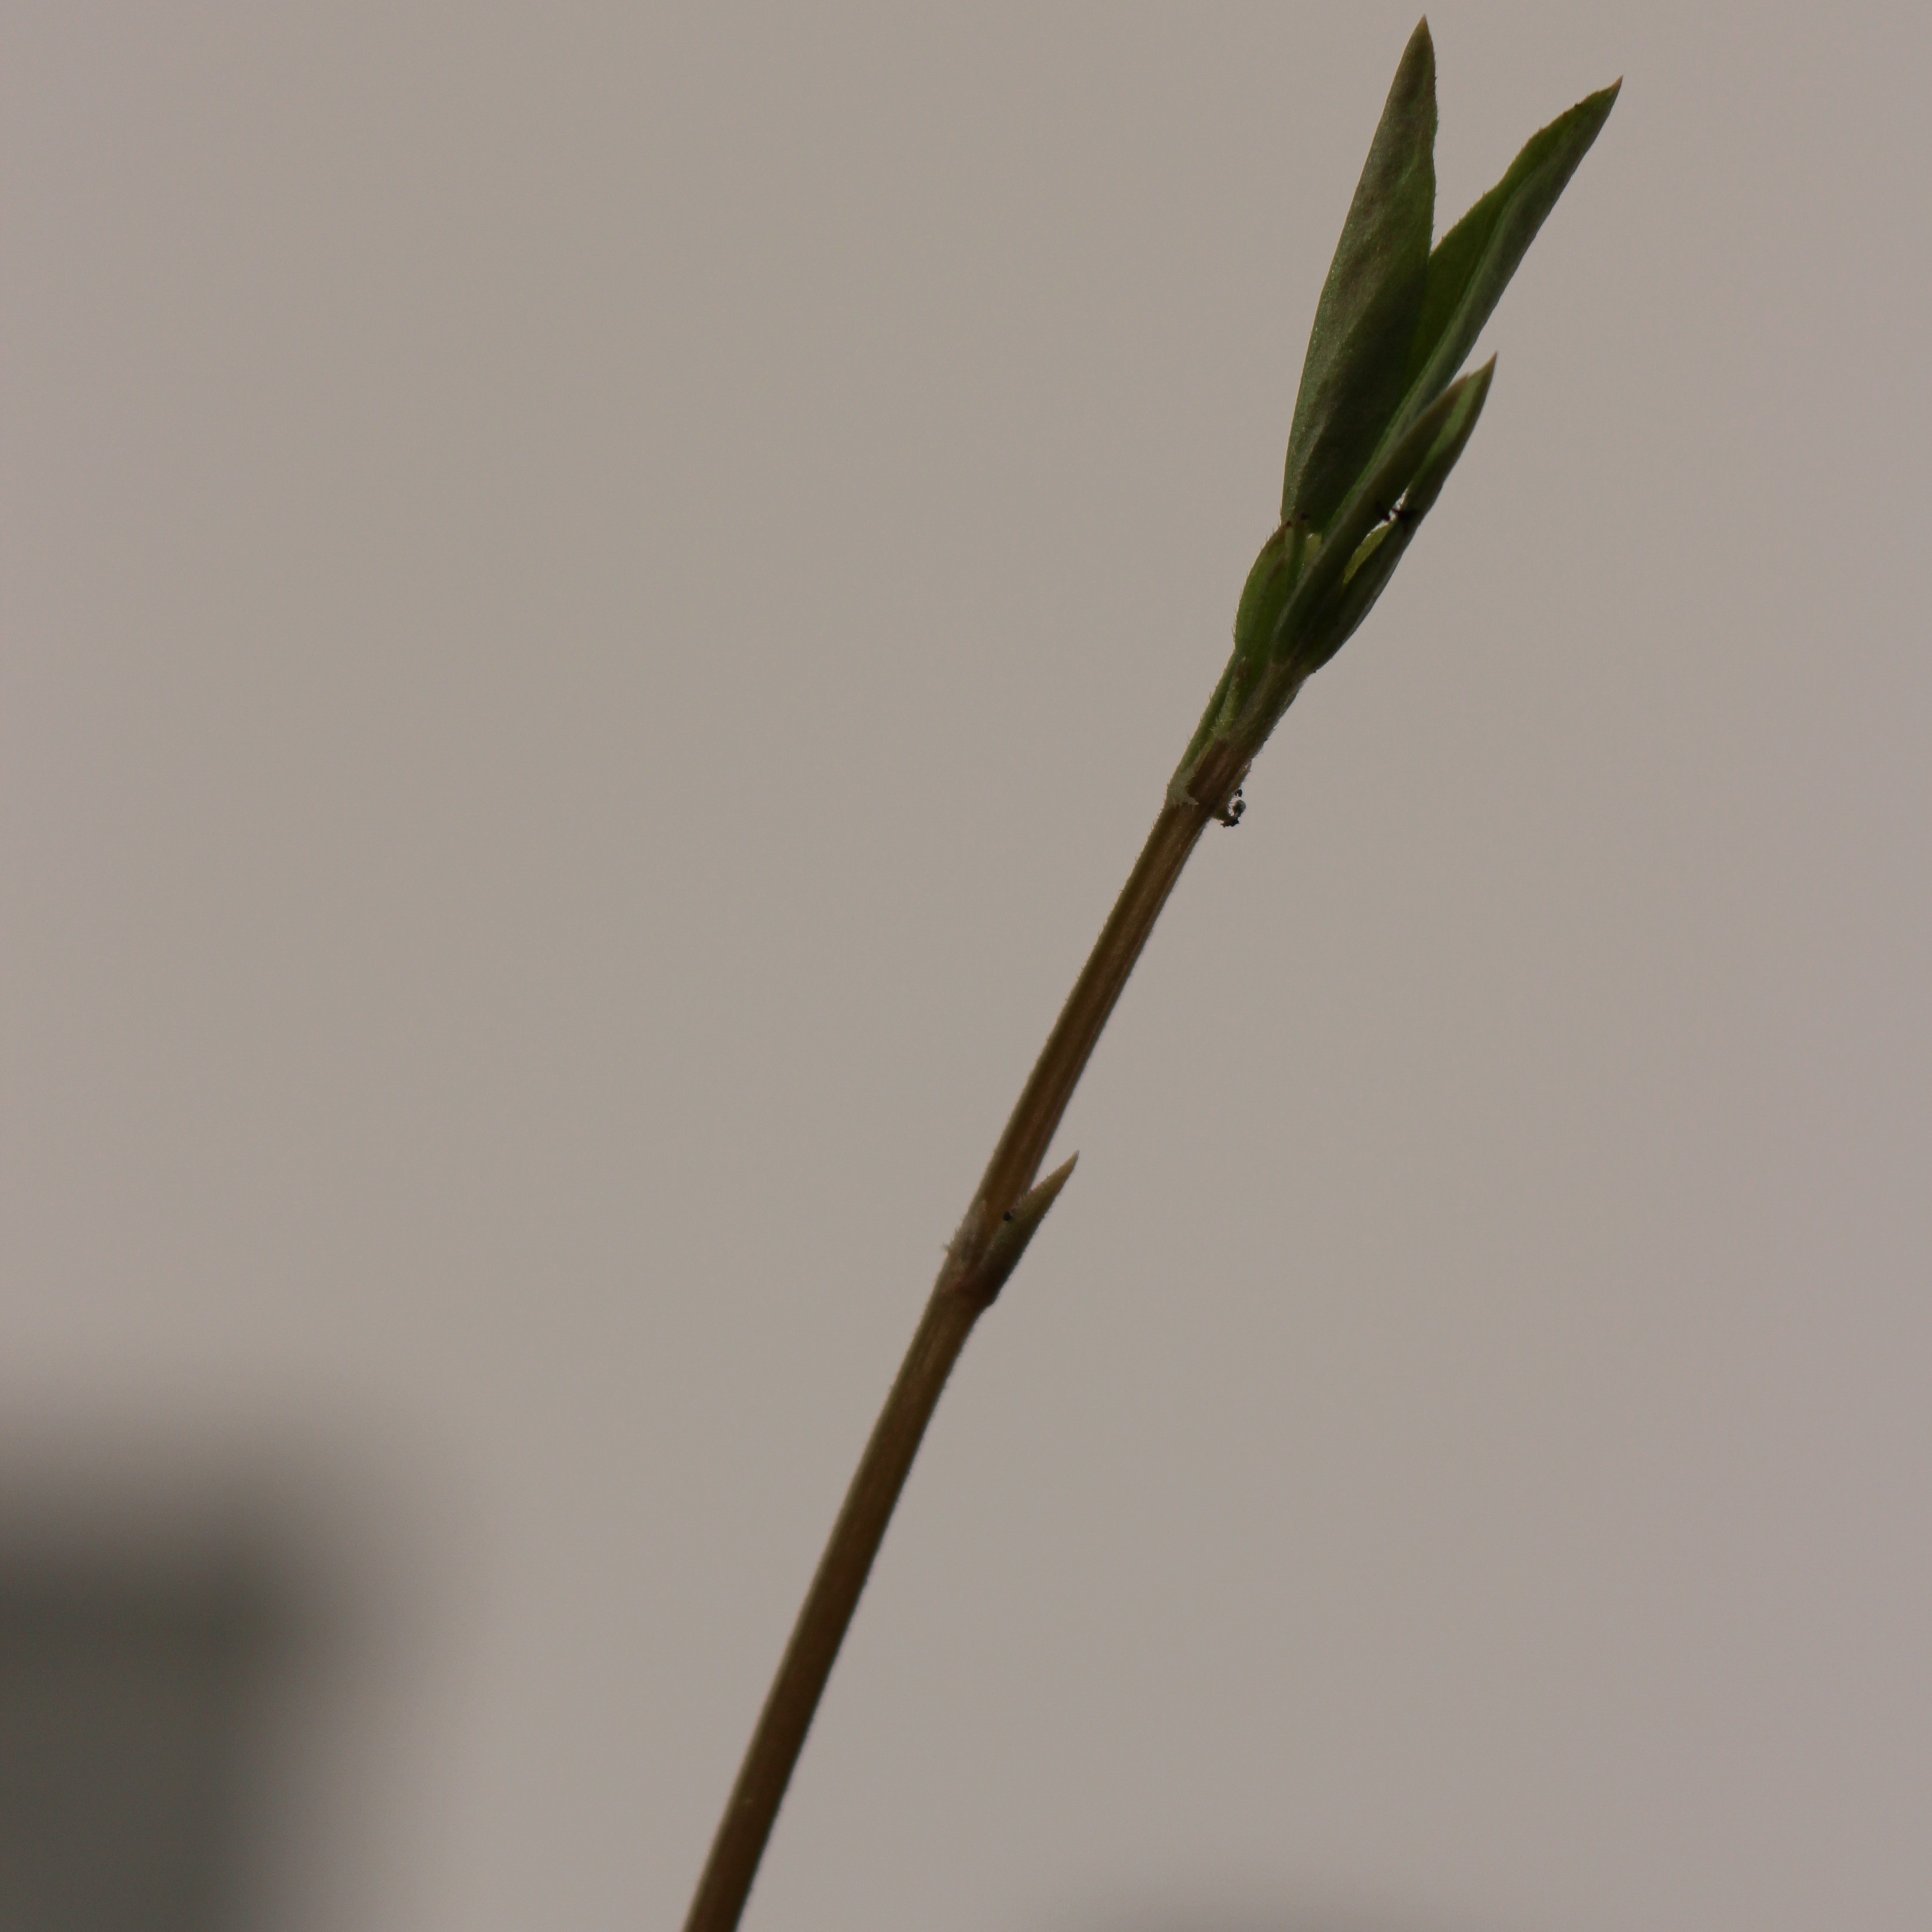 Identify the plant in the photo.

Vicia sativa
